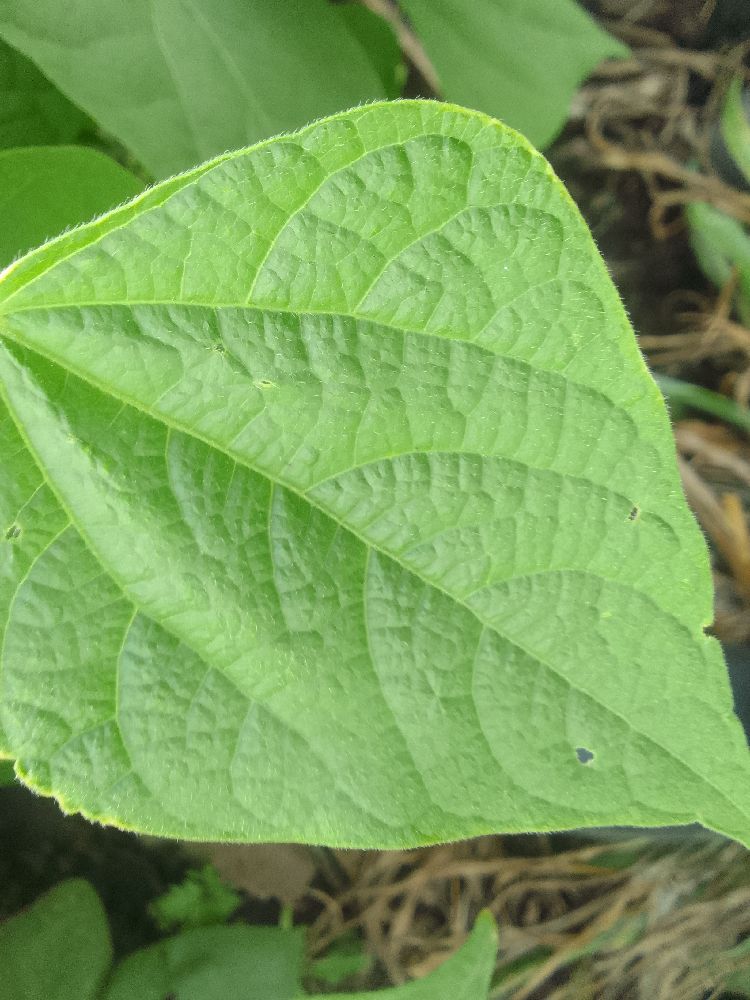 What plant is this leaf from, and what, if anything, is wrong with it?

common bean, healthy
